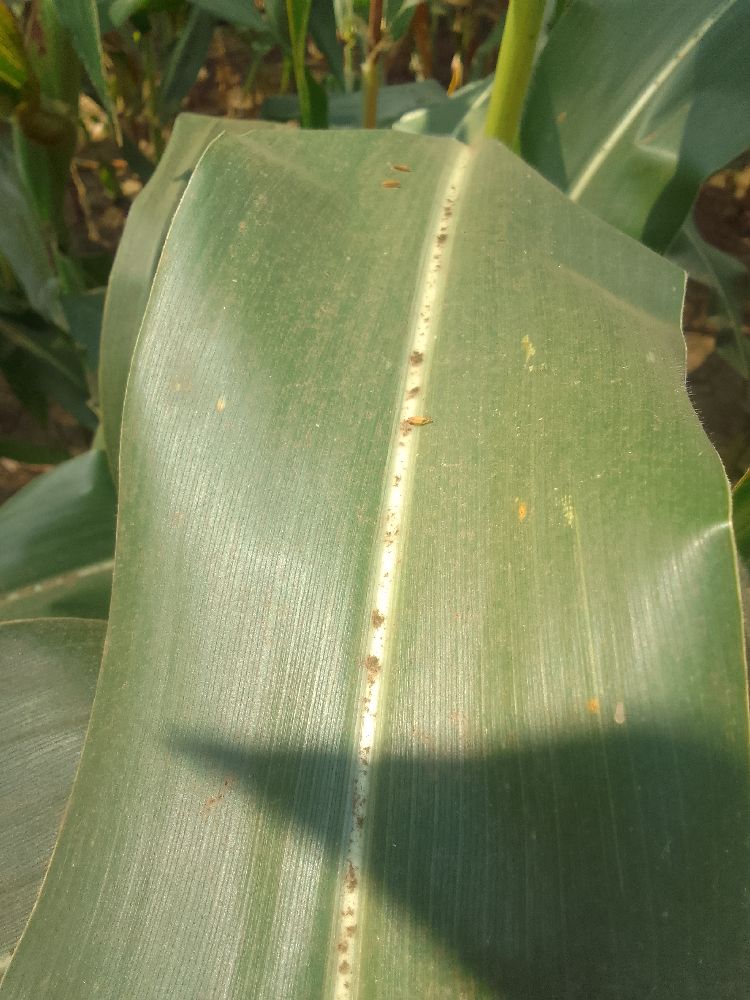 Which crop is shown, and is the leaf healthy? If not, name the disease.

maize, healthy
